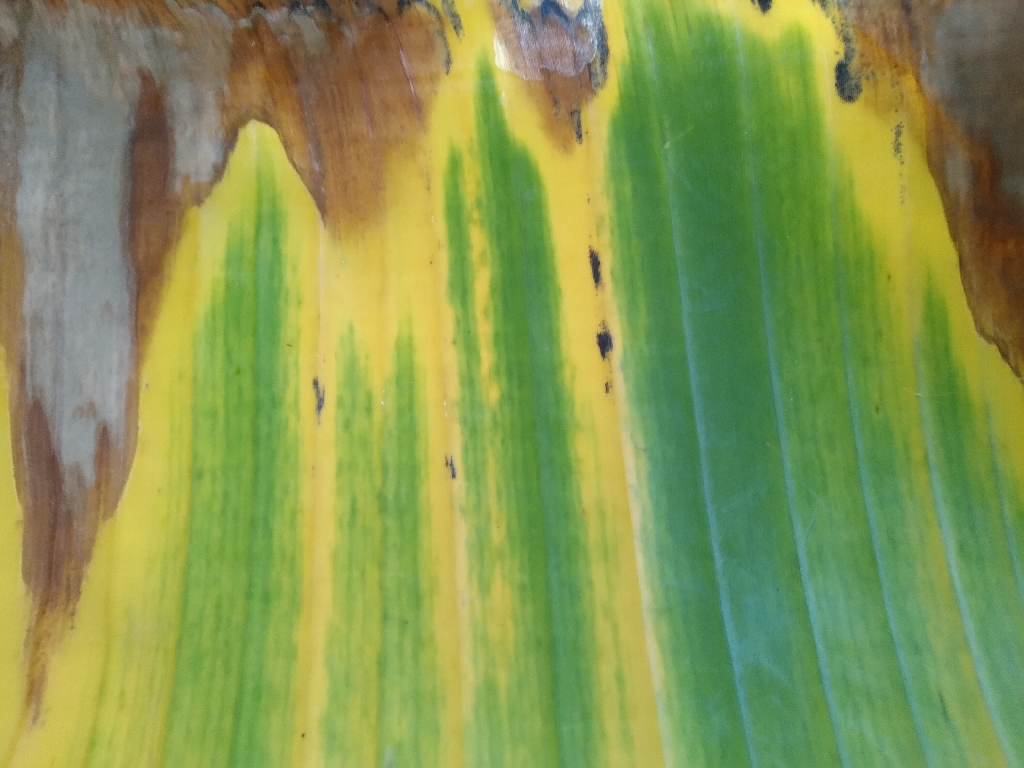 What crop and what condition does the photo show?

banana, fusarium wilt race 1
